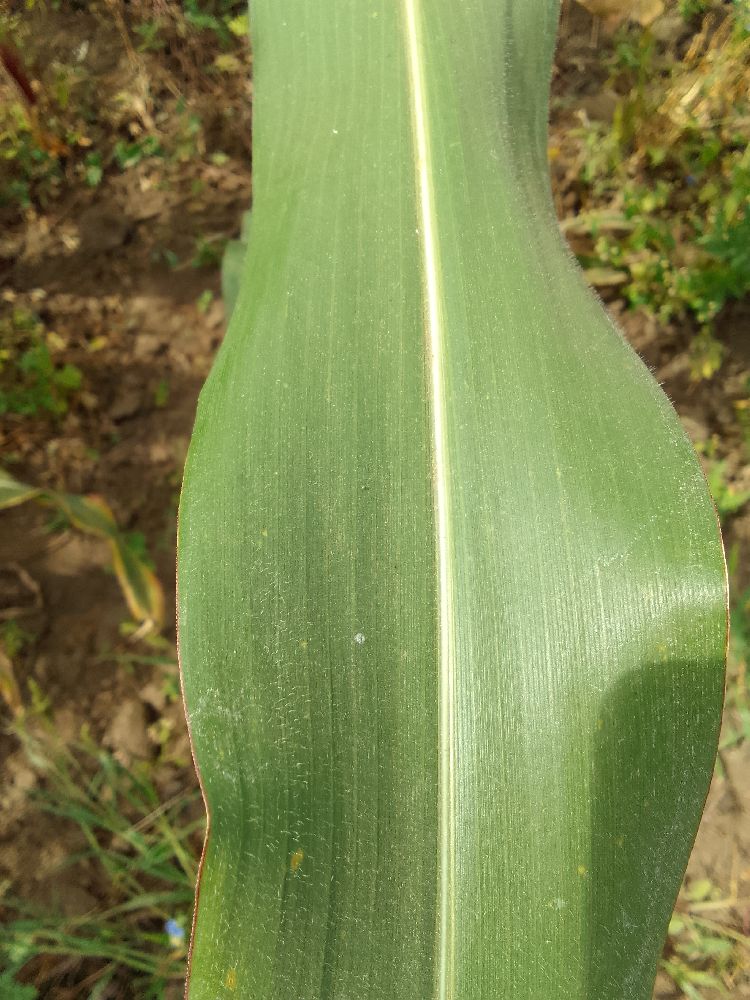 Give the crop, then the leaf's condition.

maize, healthy
